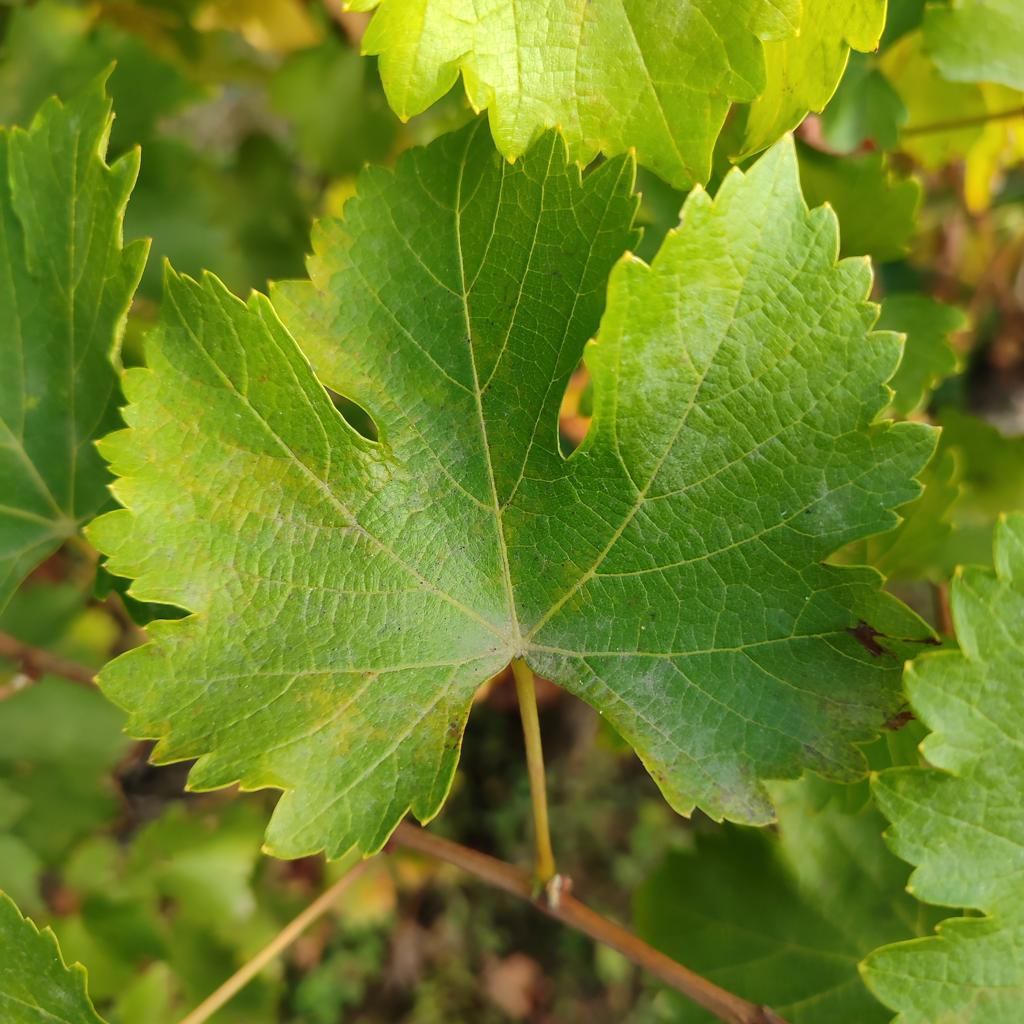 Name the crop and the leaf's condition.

grapevine, powdery mildew
